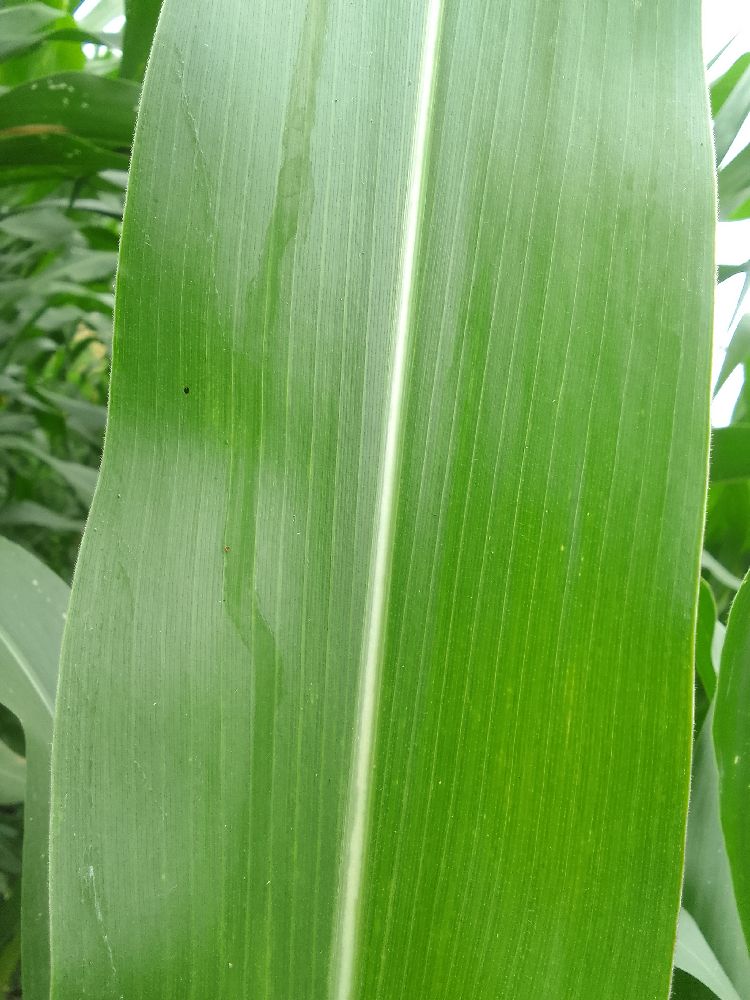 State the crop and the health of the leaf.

maize, healthy
